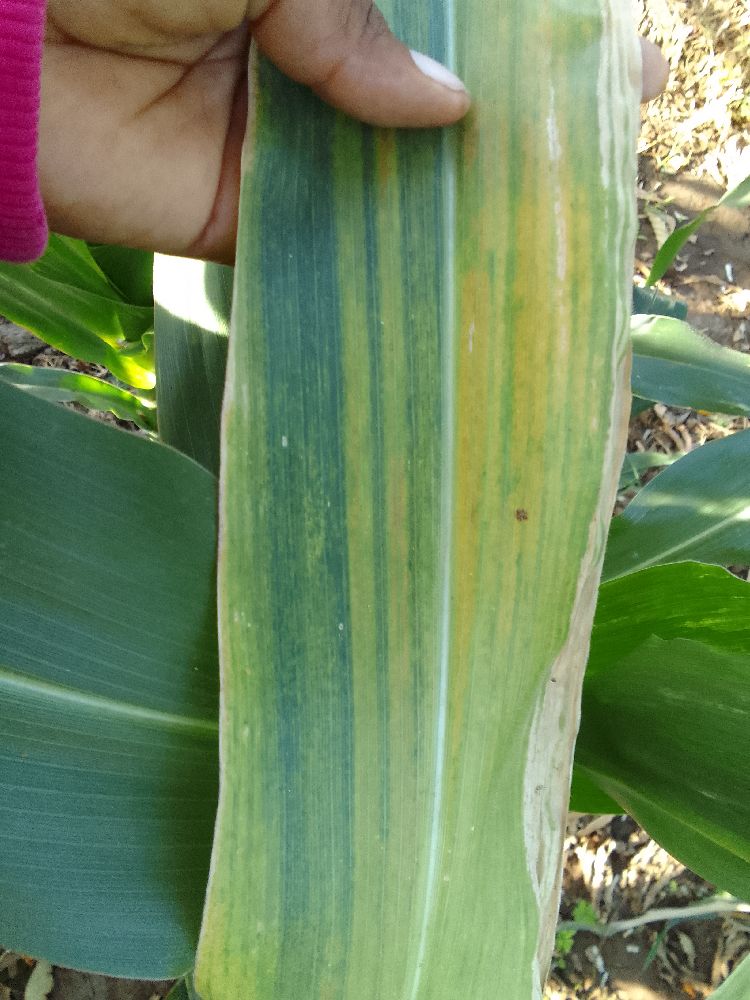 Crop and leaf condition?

maize, maize lethal necrosis
